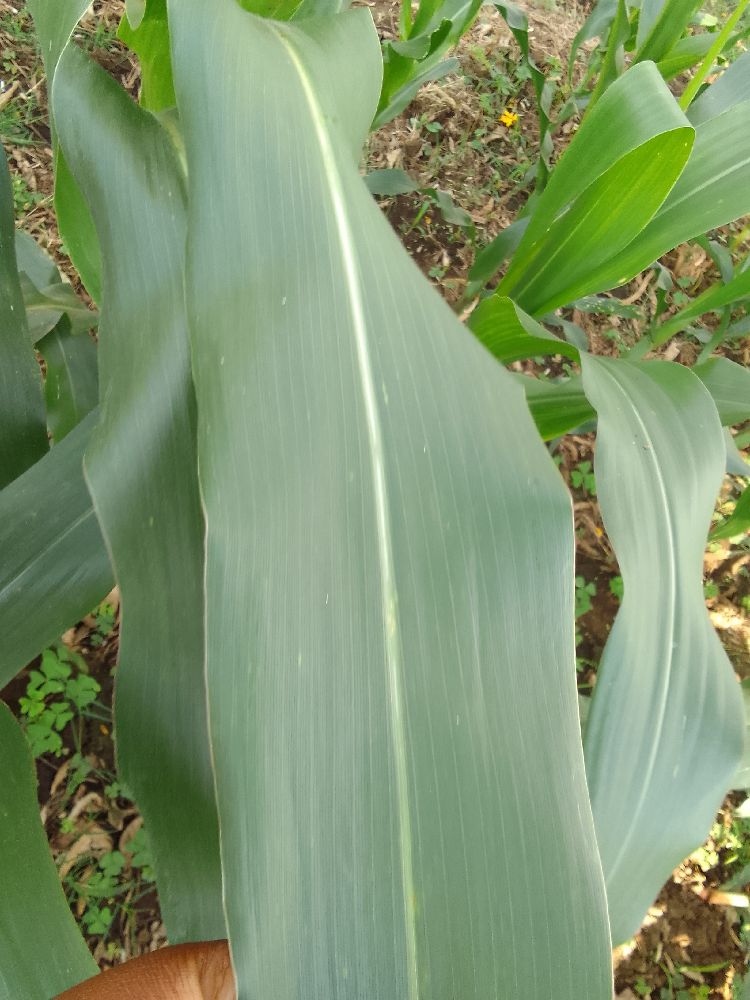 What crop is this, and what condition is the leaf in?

maize, healthy
